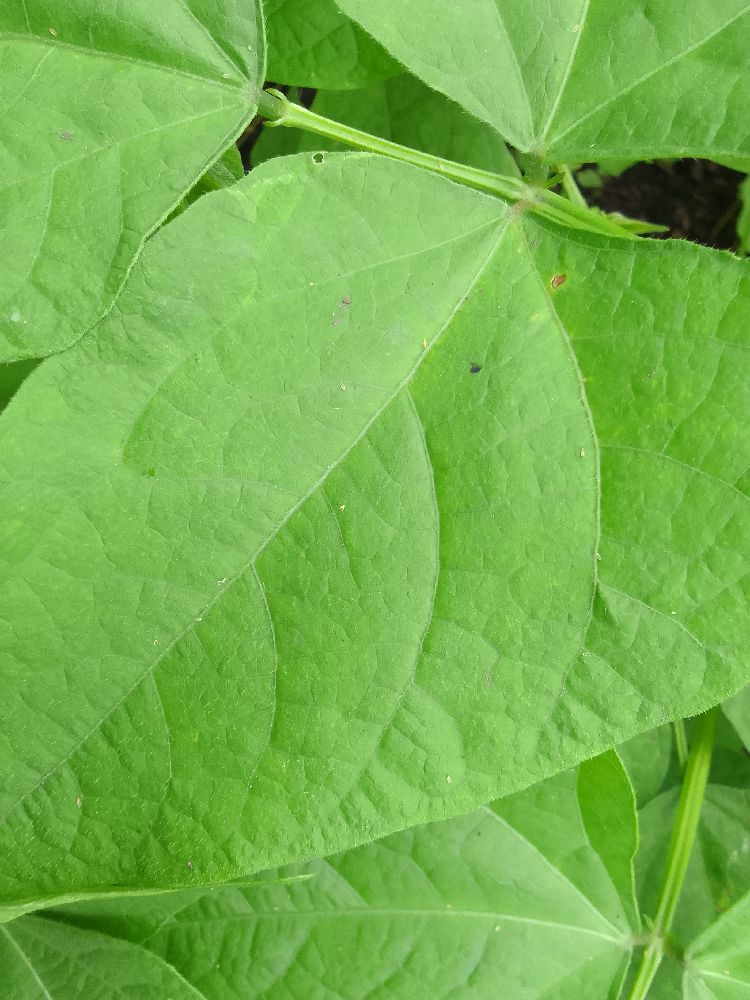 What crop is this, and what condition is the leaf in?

common bean, healthy
